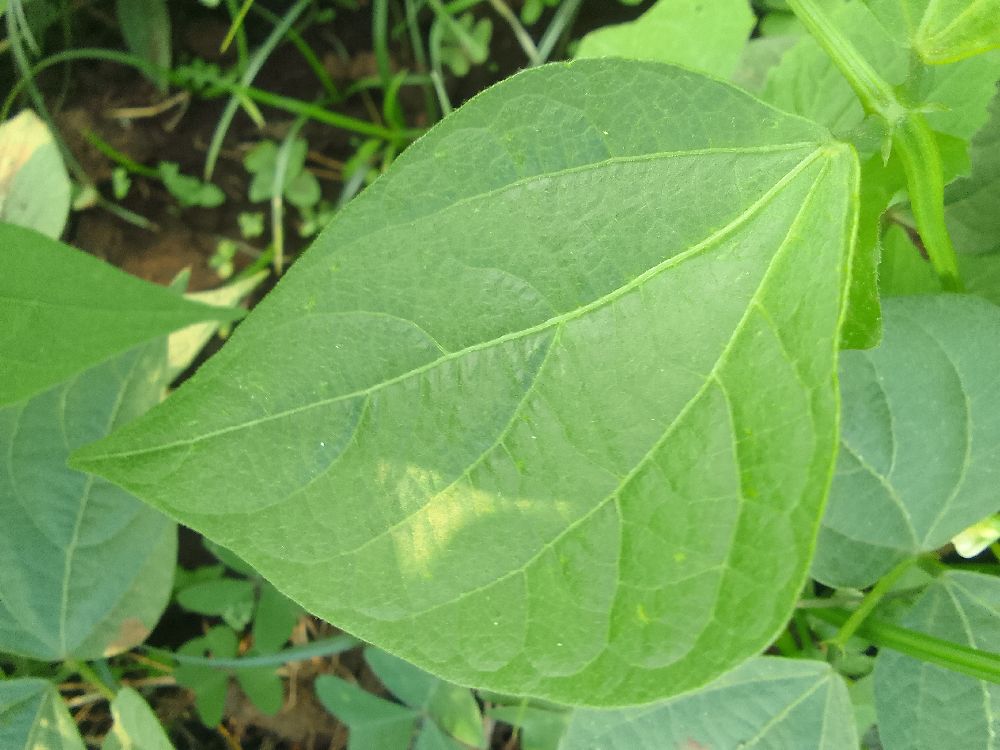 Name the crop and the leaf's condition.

common bean, healthy
